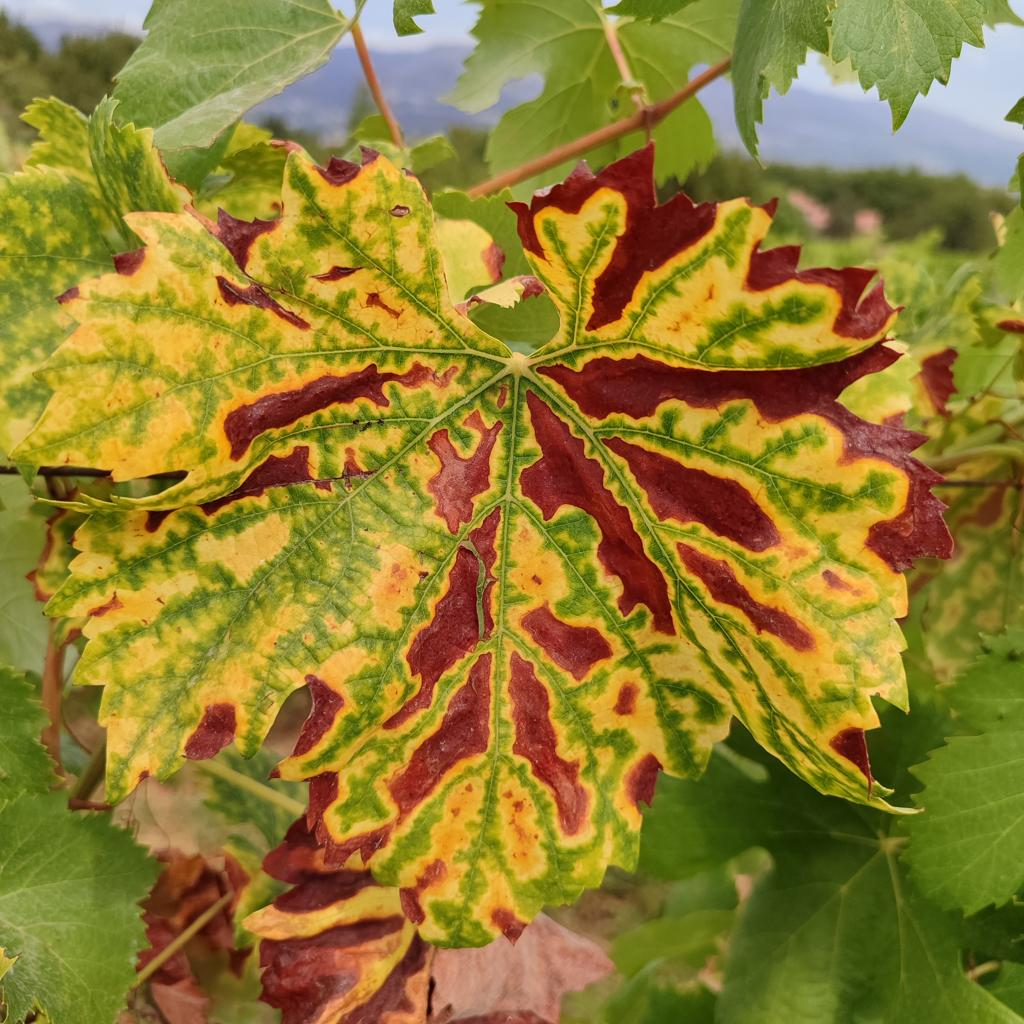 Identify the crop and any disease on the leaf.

grapevine, esca complex
